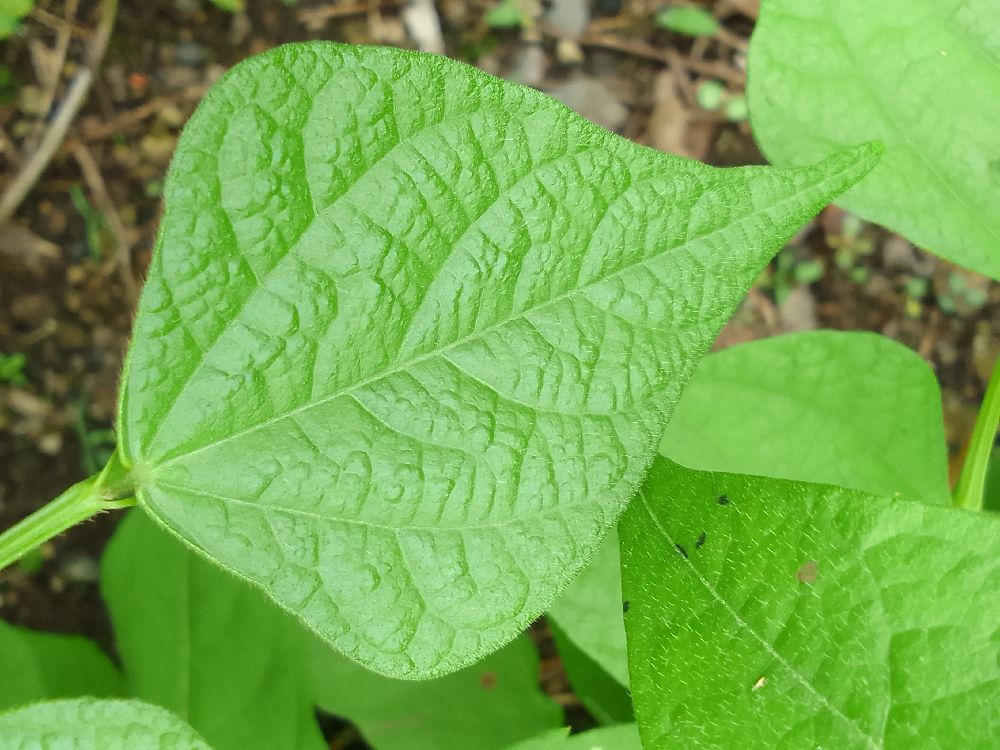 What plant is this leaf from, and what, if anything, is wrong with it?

common bean, healthy
